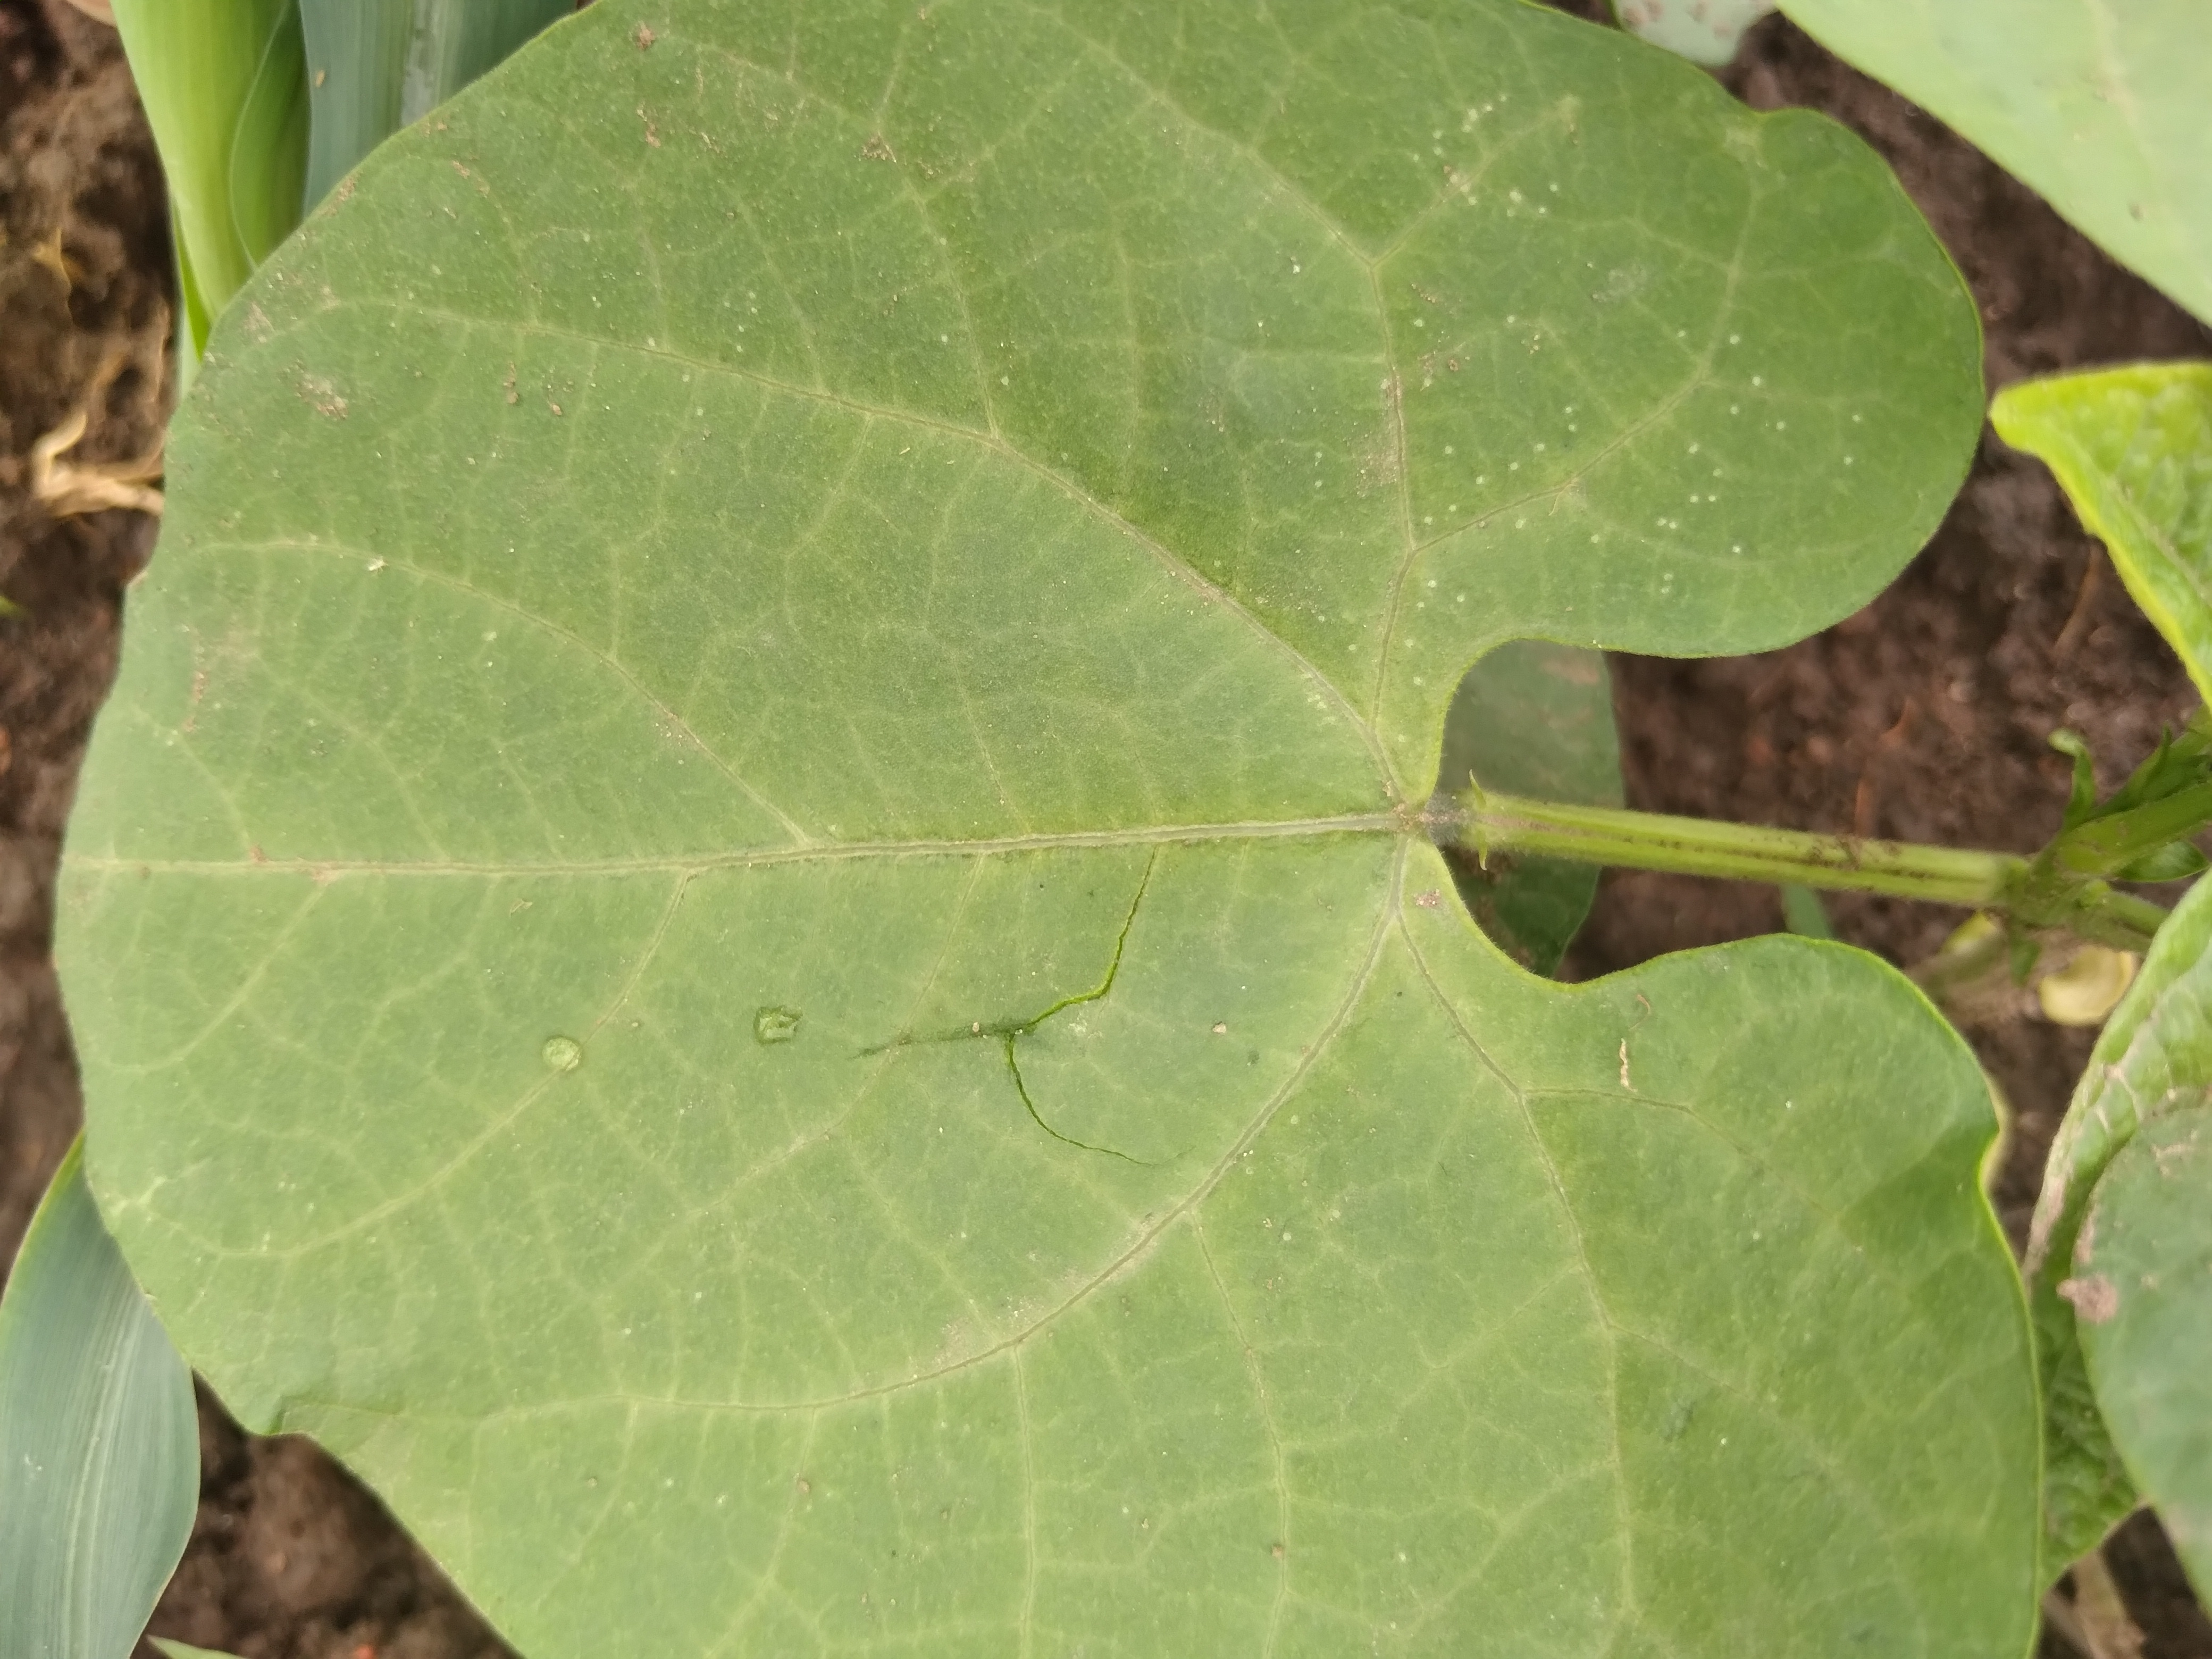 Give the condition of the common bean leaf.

healthy
